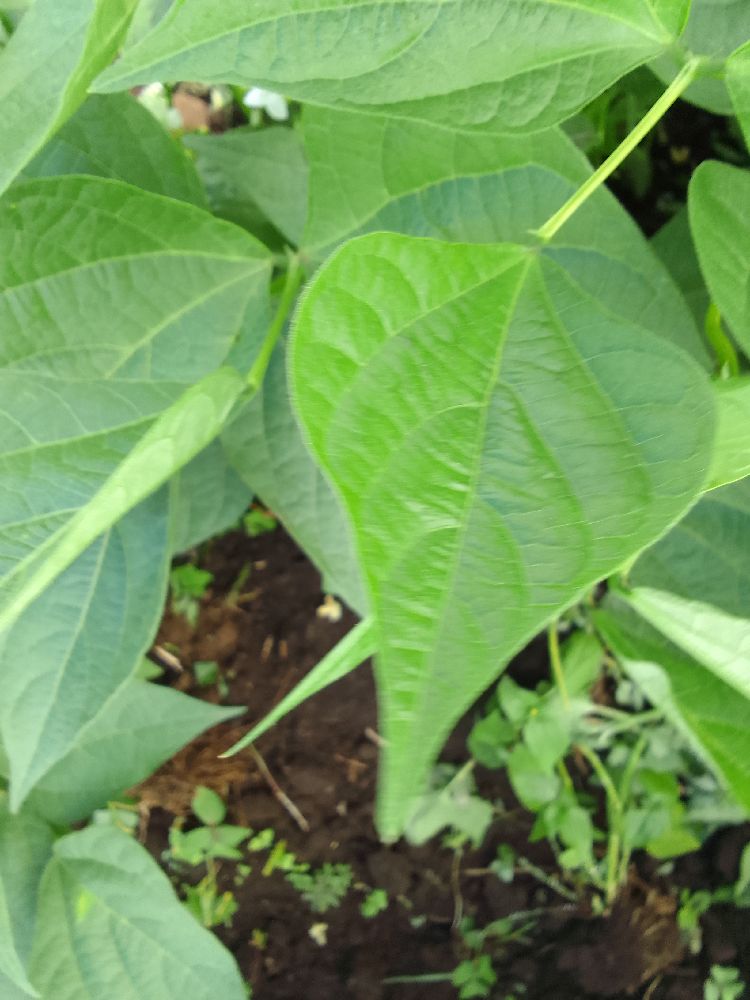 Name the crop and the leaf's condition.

common bean, healthy
